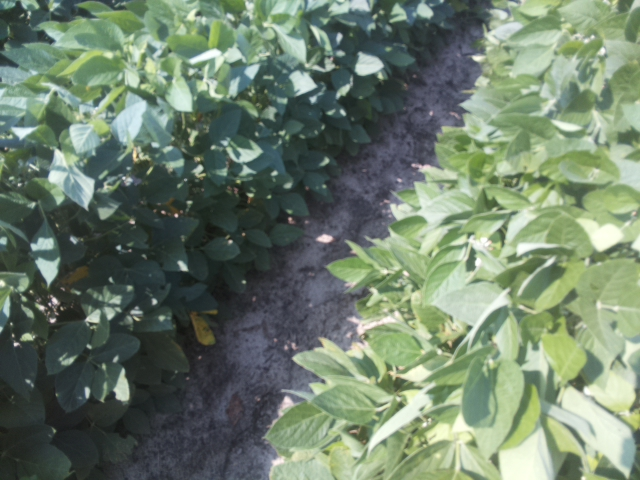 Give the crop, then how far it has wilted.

soybean, leaflets folding inward at secondary pulvinus with no turgor loss in leaflets or petioles
